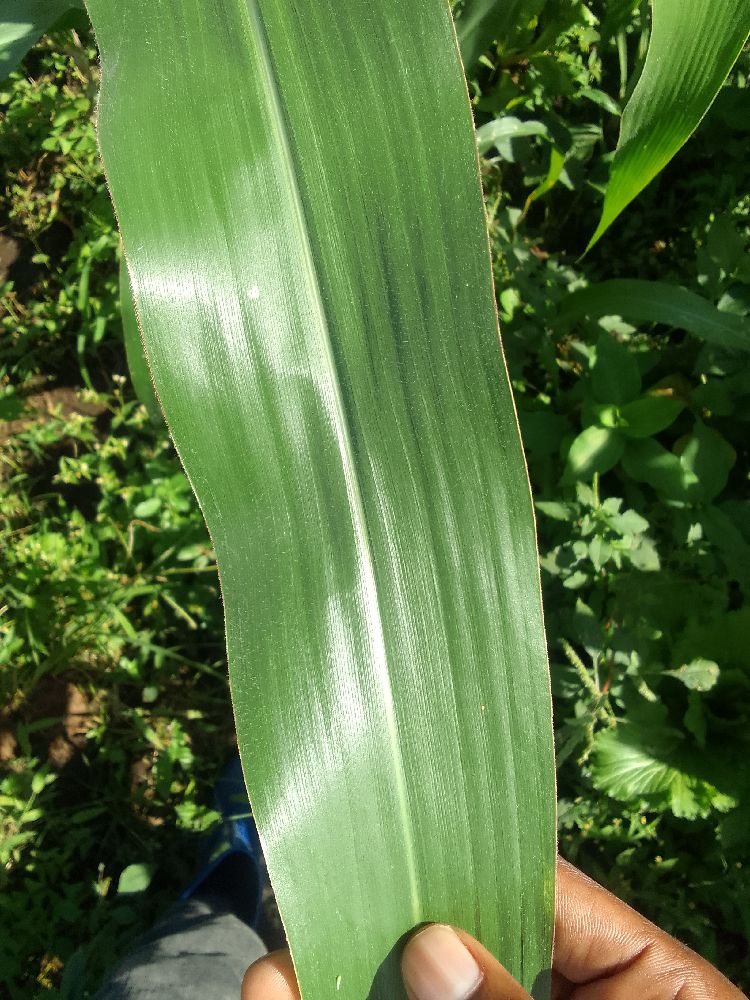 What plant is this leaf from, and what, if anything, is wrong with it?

maize, healthy
